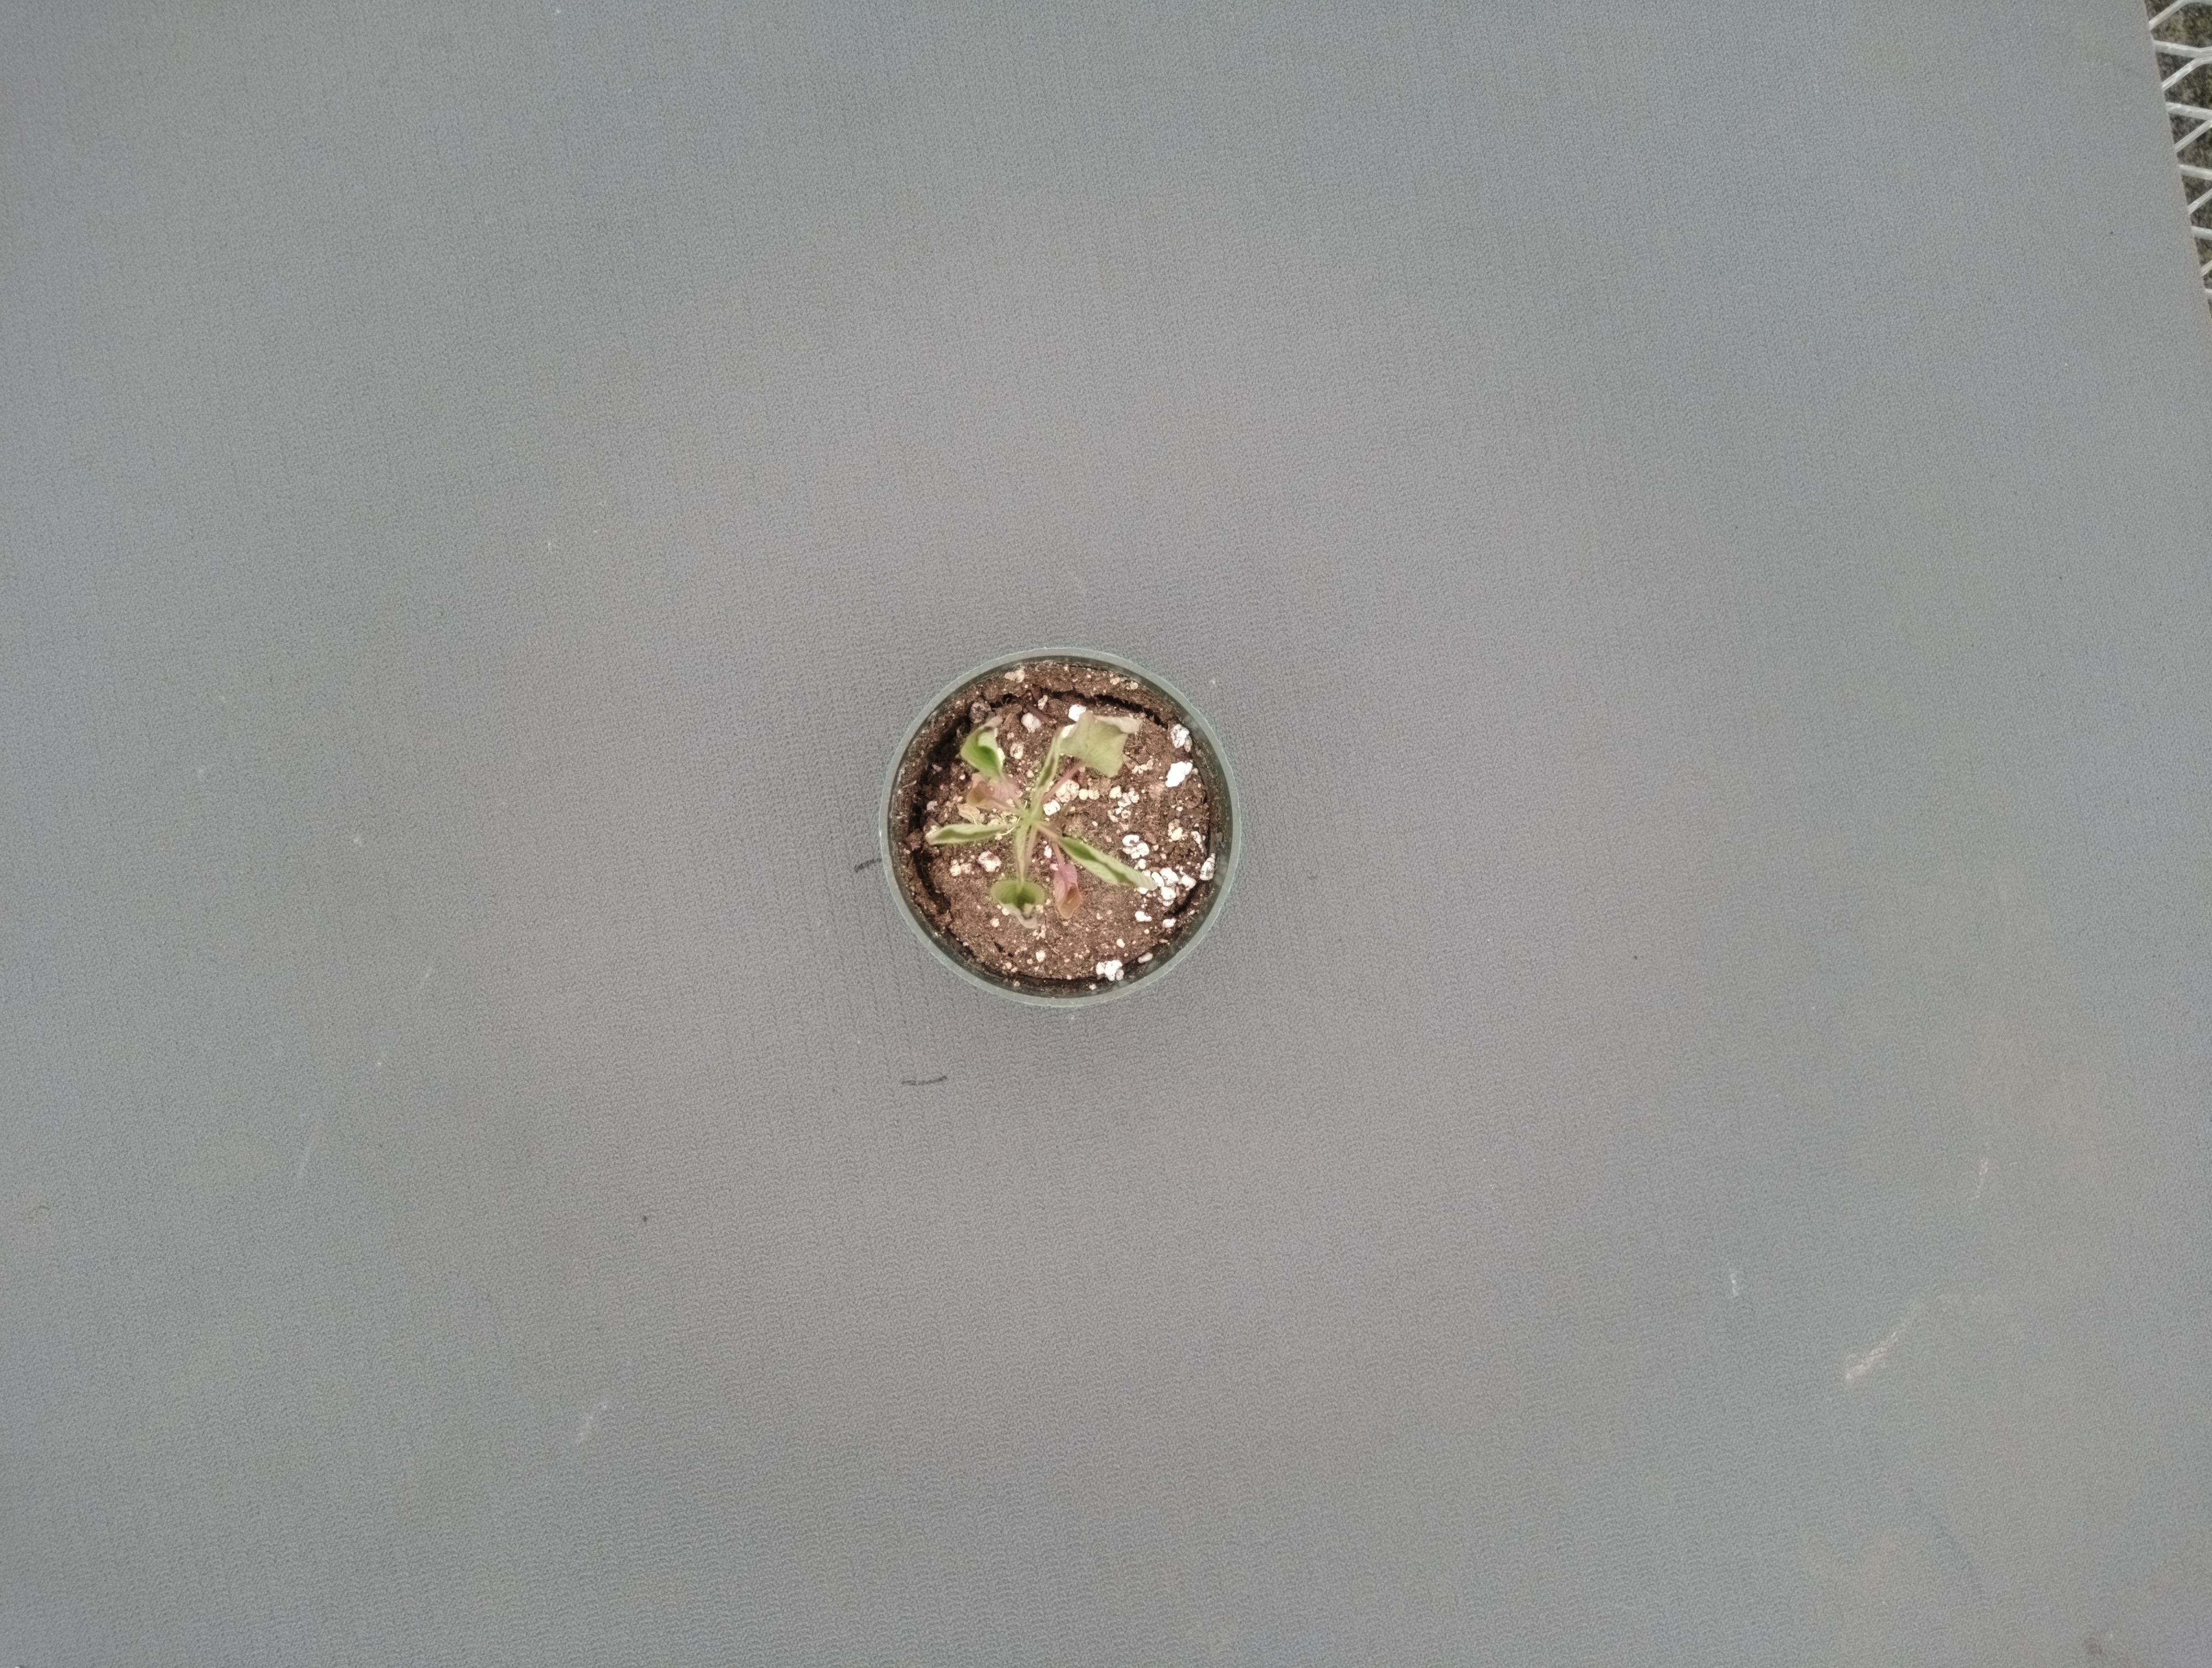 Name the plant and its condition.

waterhemp, healthy untreated
